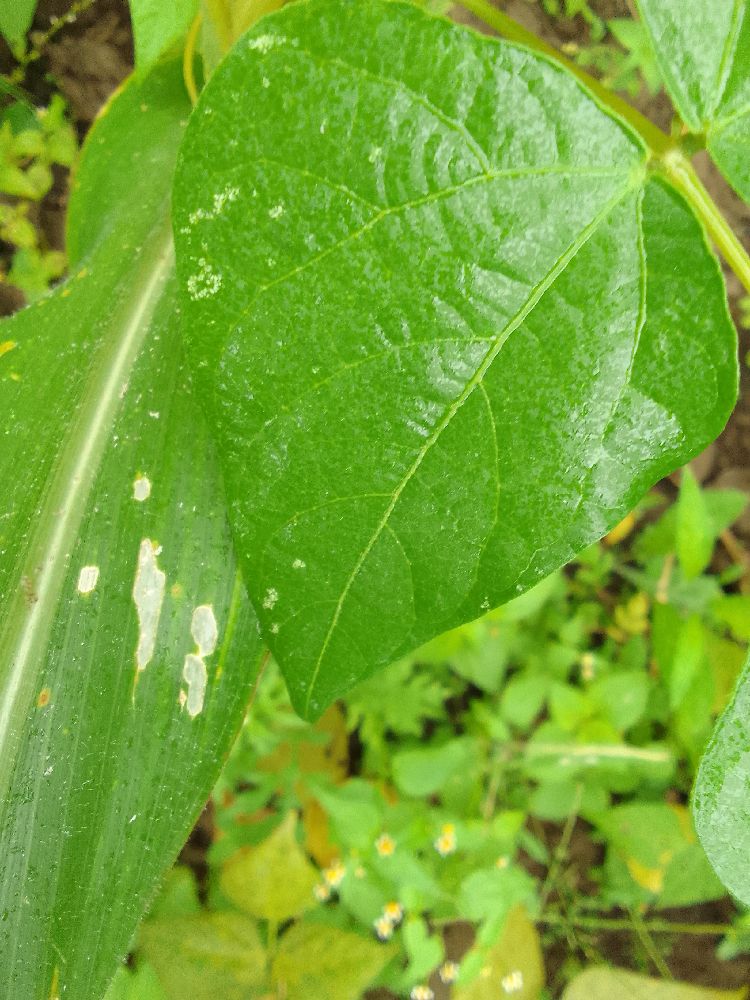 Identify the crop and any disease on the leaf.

common bean, healthy
